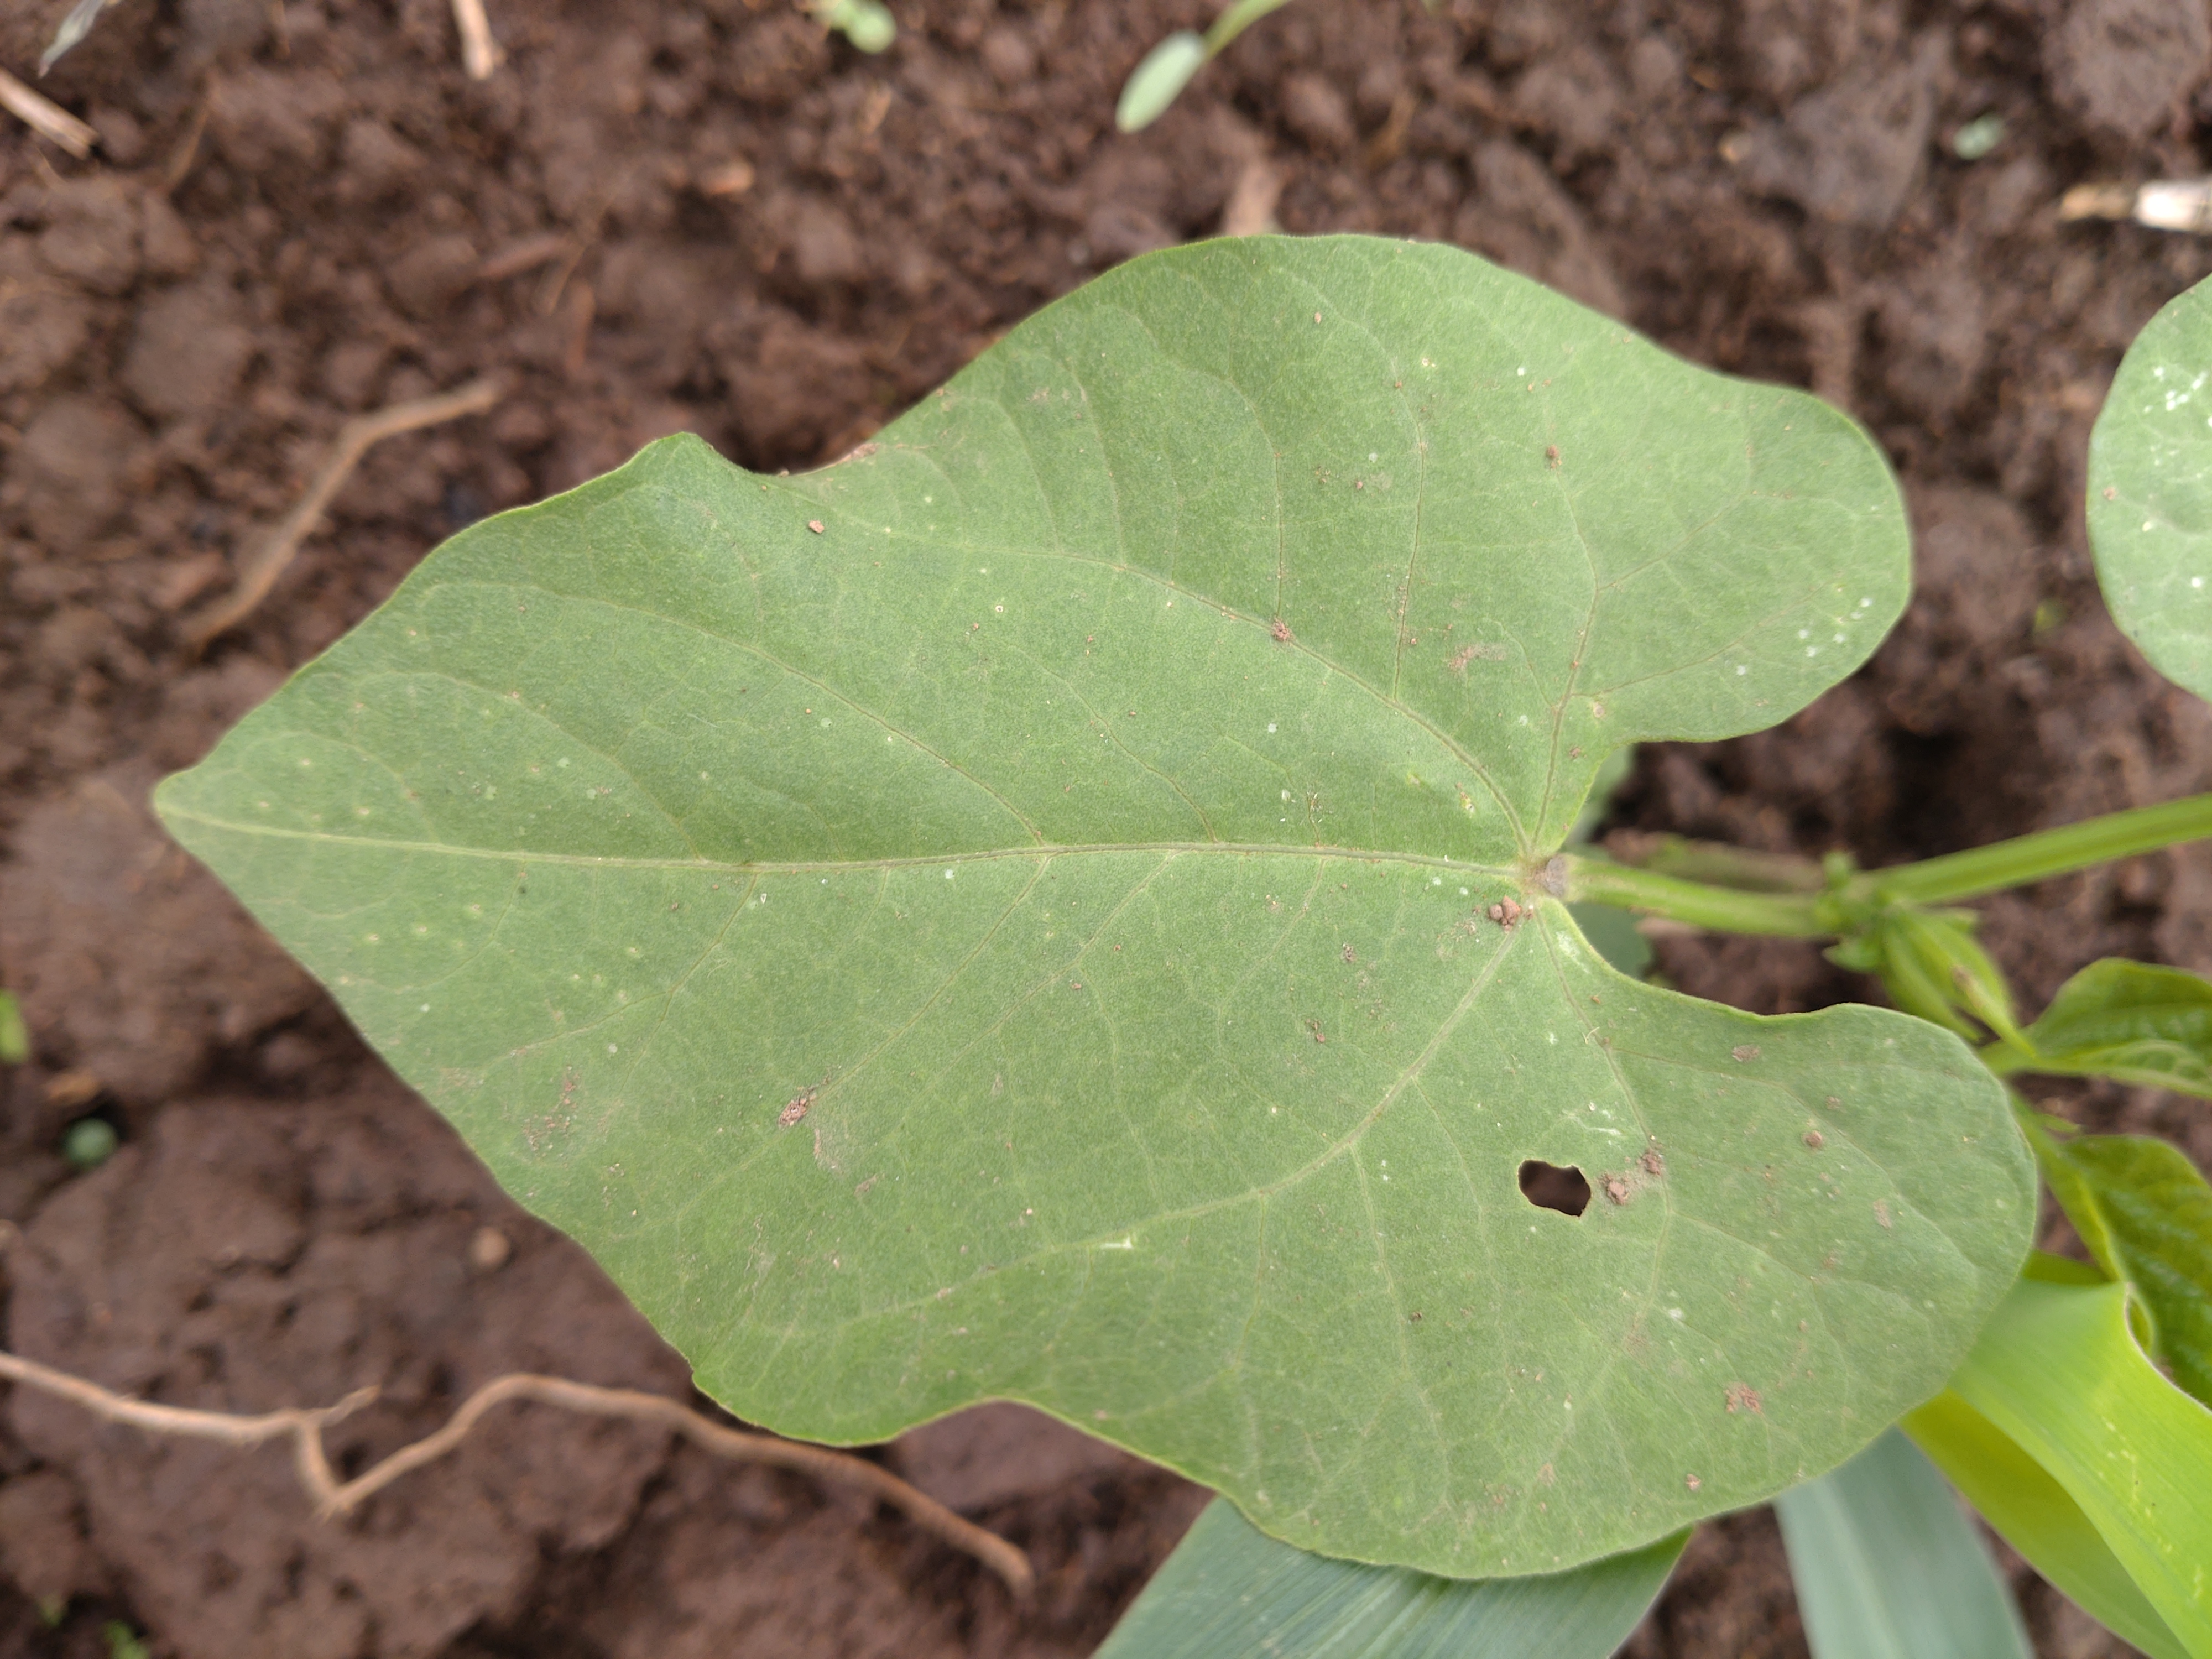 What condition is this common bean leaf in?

healthy
